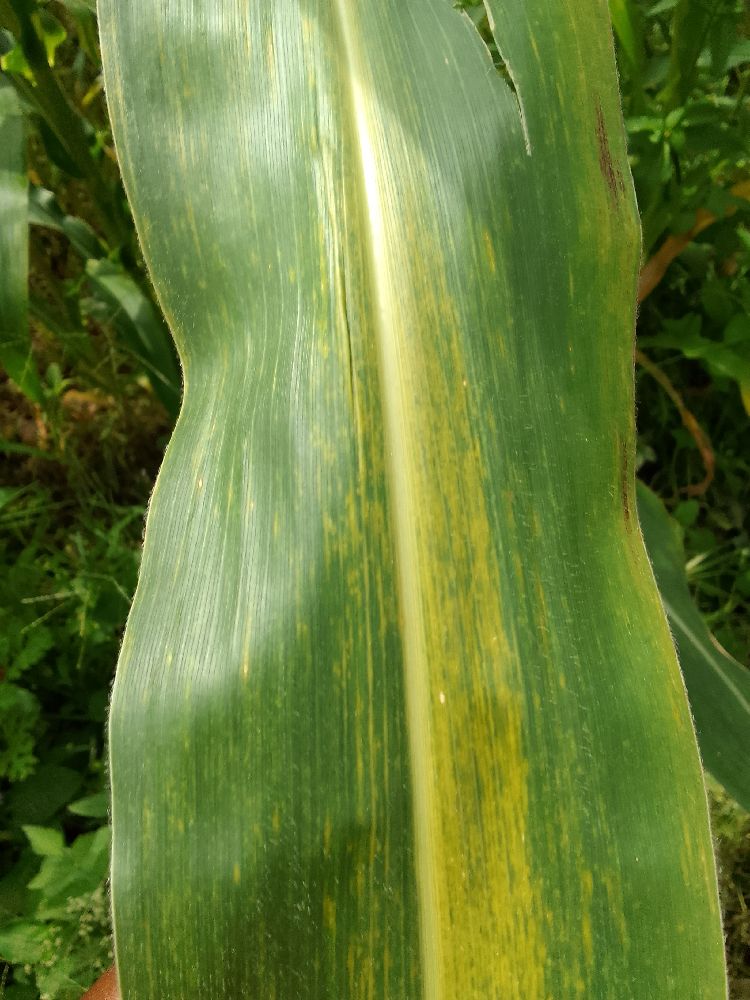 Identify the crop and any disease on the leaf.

maize, maize lethal necrosis
